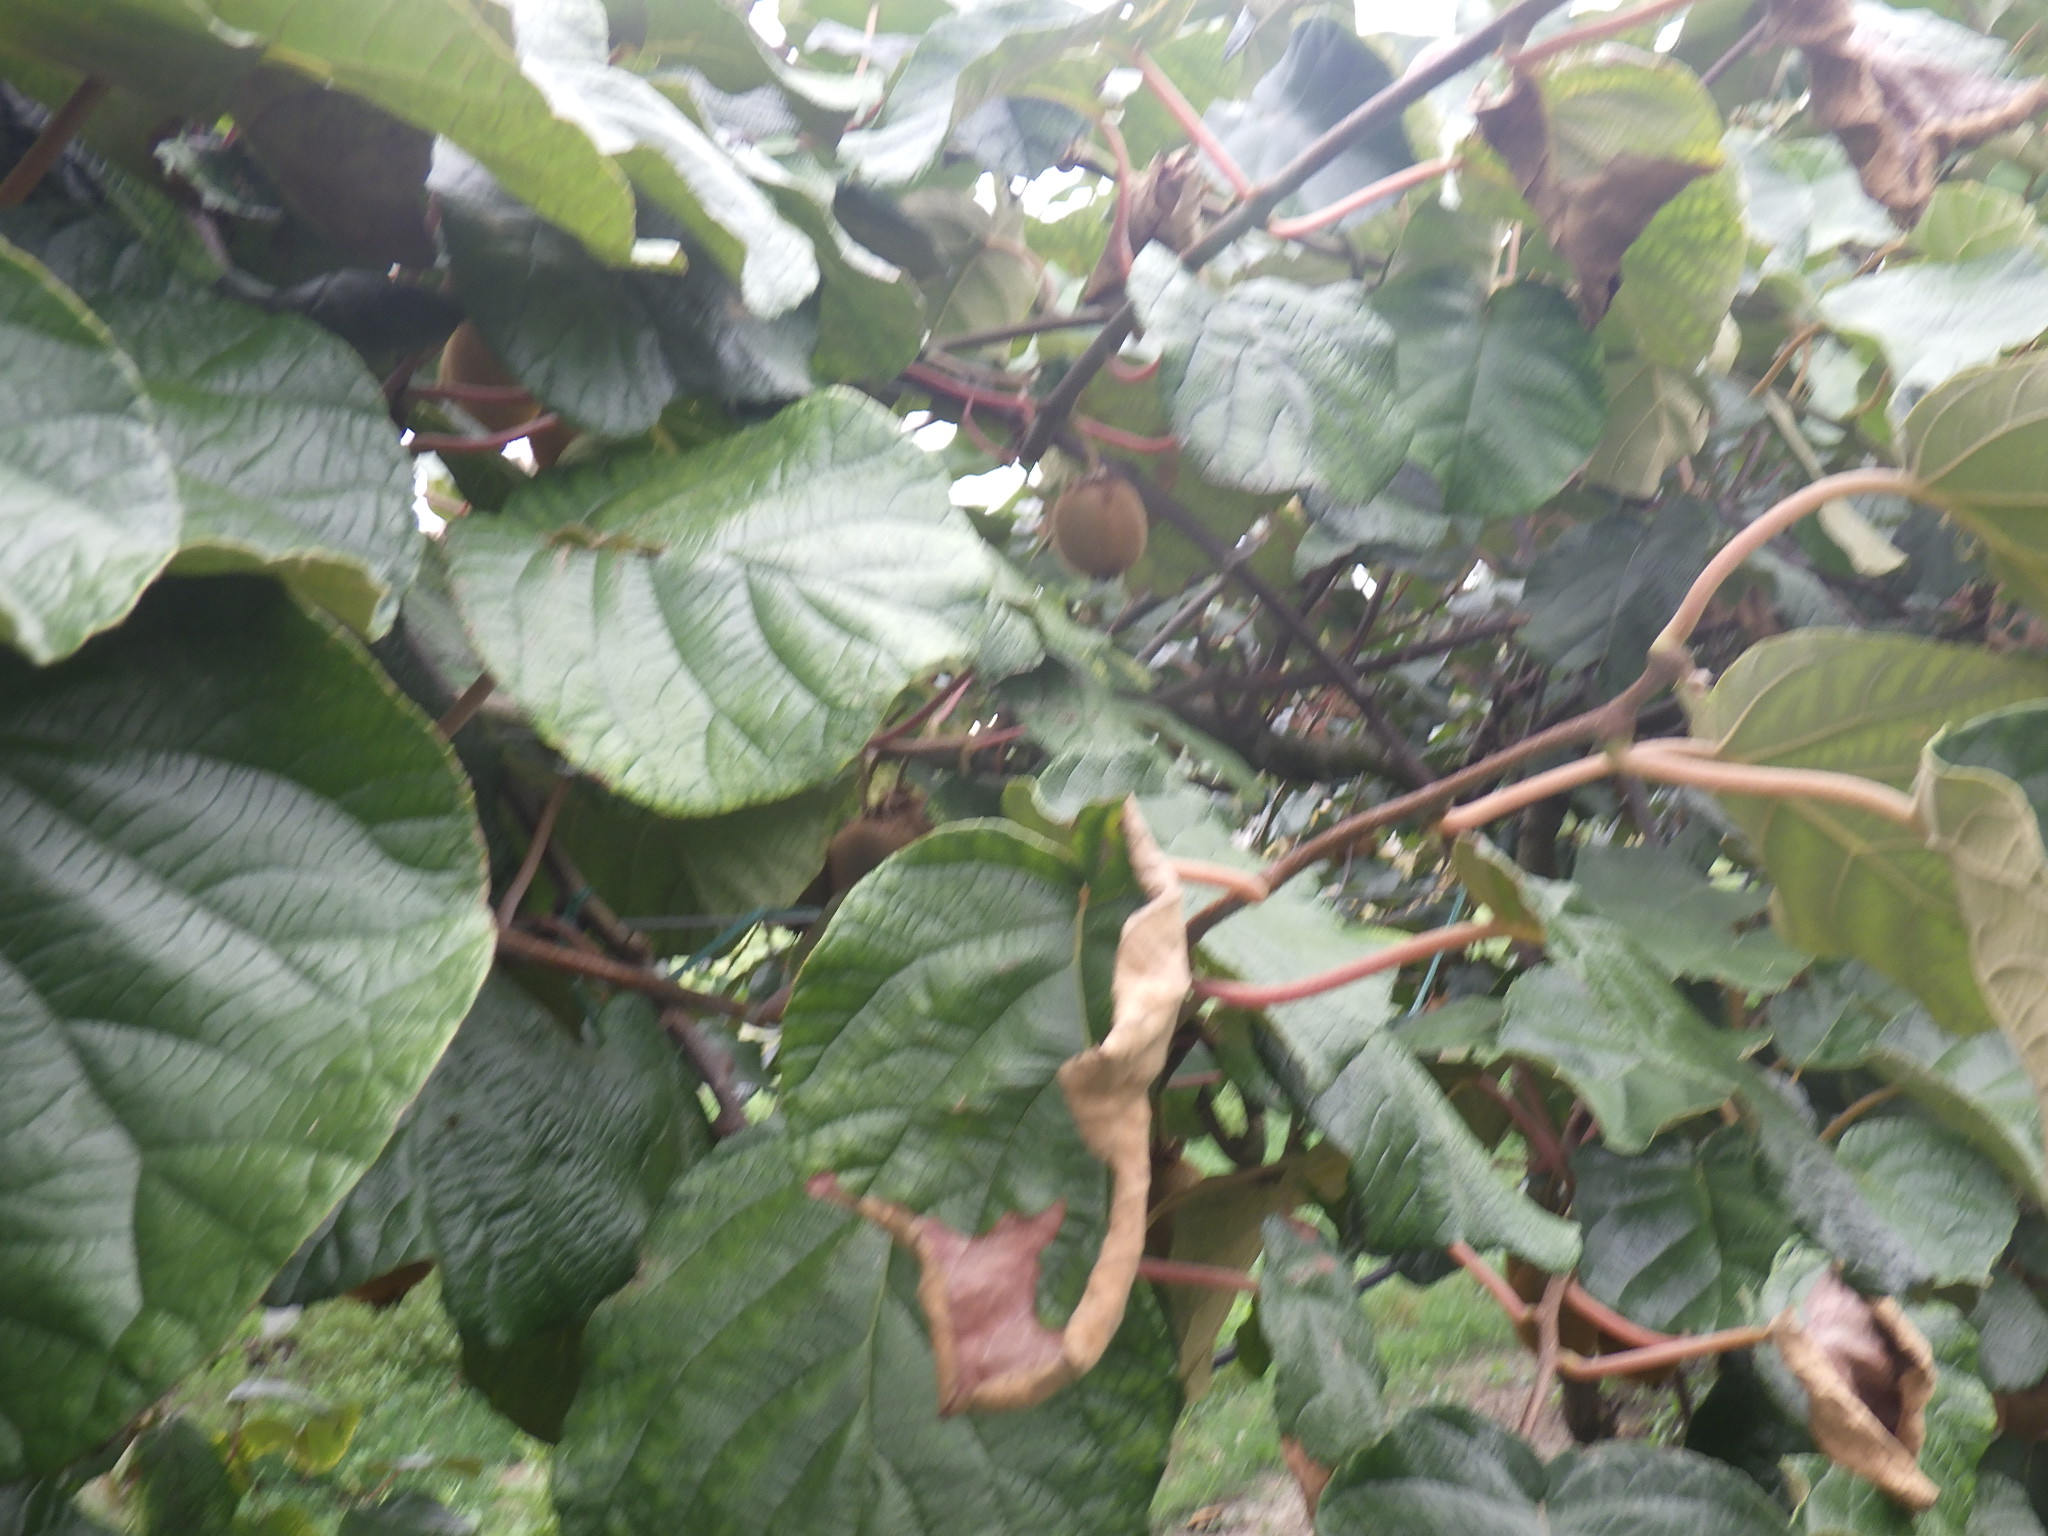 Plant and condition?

kiwi, chemical damage, heat damage, manganese damage
